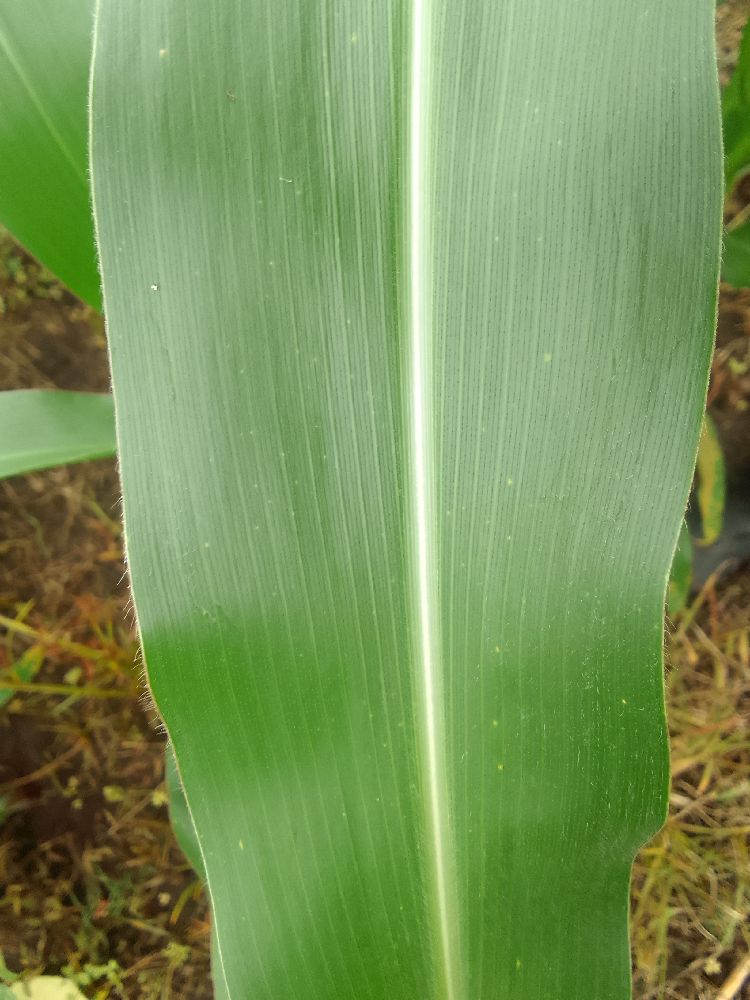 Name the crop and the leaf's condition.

maize, healthy
